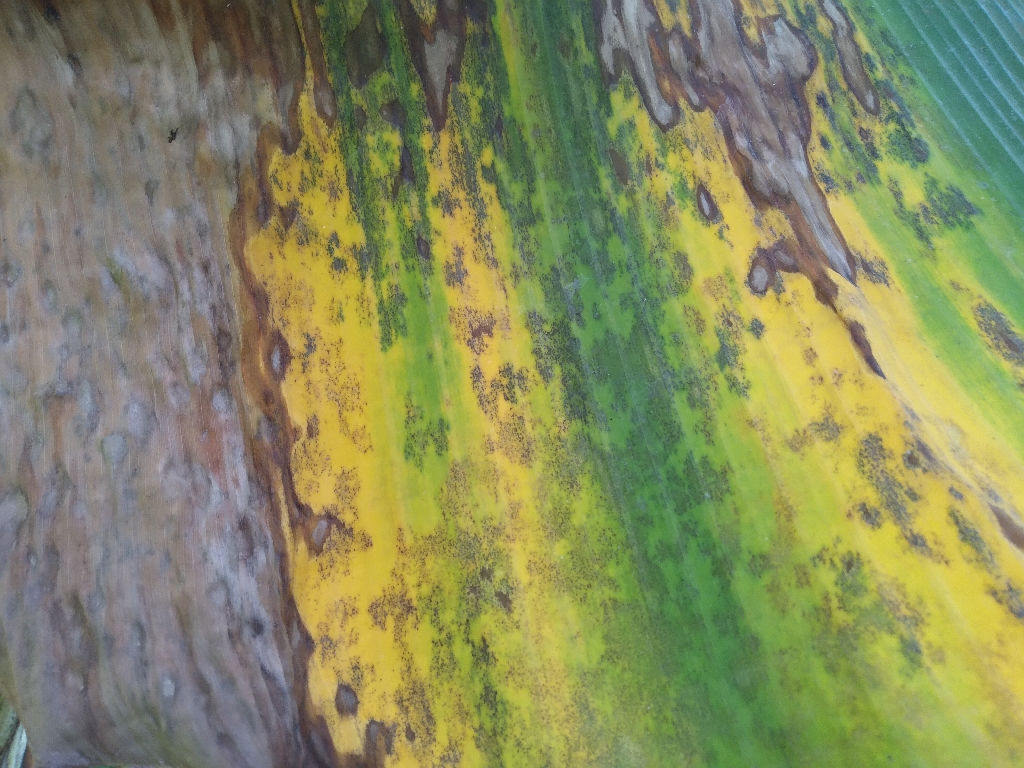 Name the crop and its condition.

banana, black sigatoka
